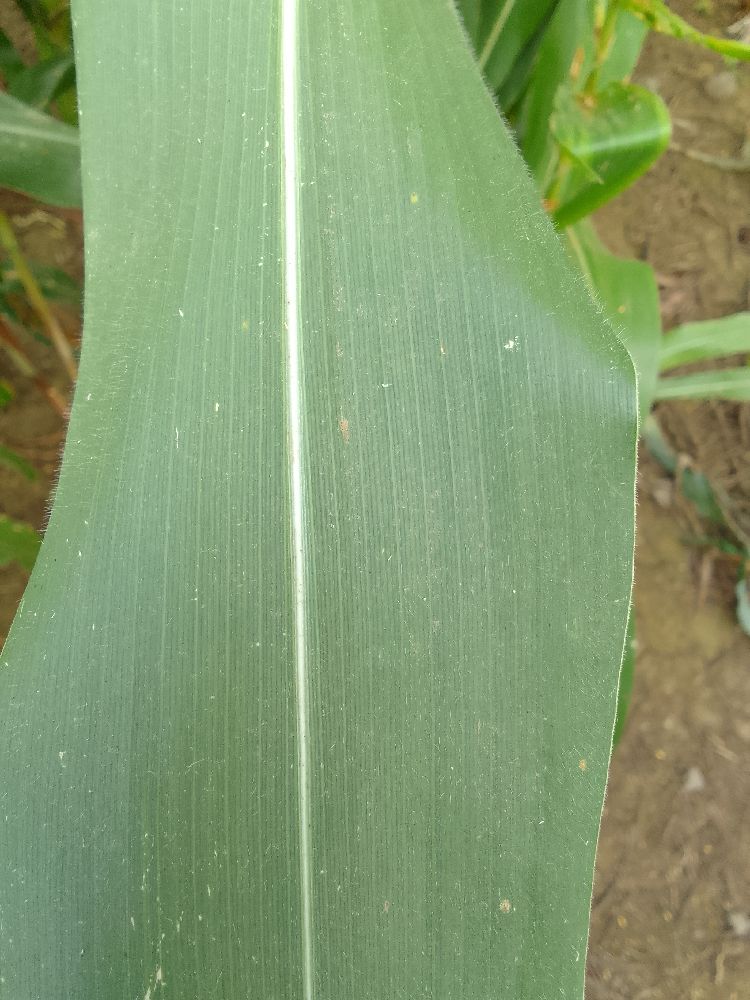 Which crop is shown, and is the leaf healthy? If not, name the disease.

maize, healthy
